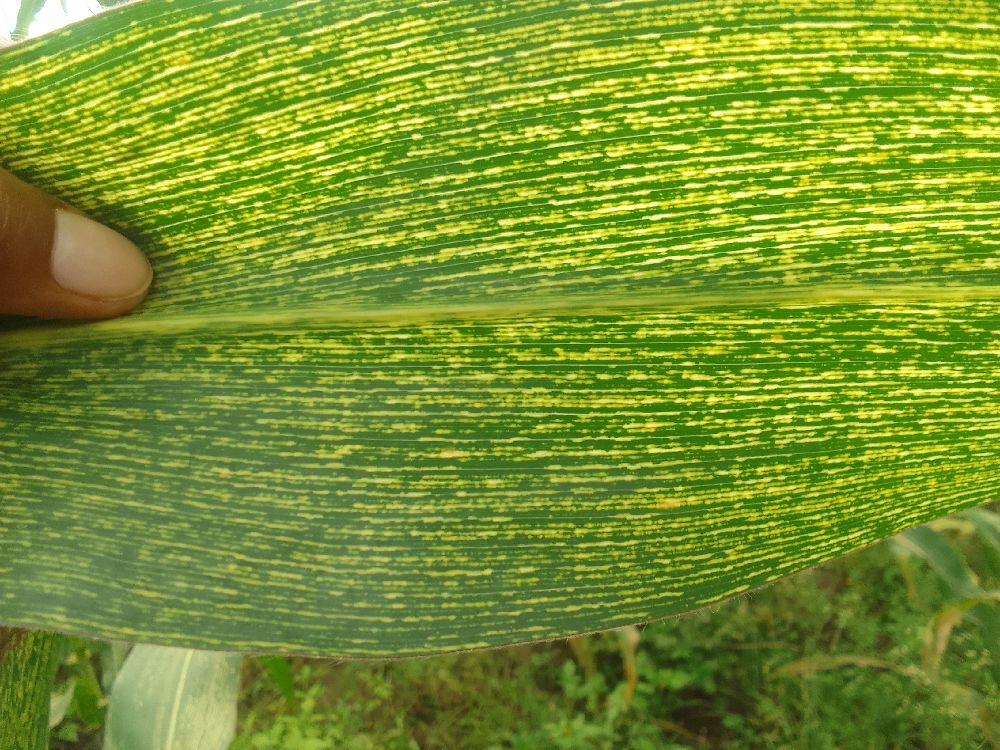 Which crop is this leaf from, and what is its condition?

maize, maize streak virus
